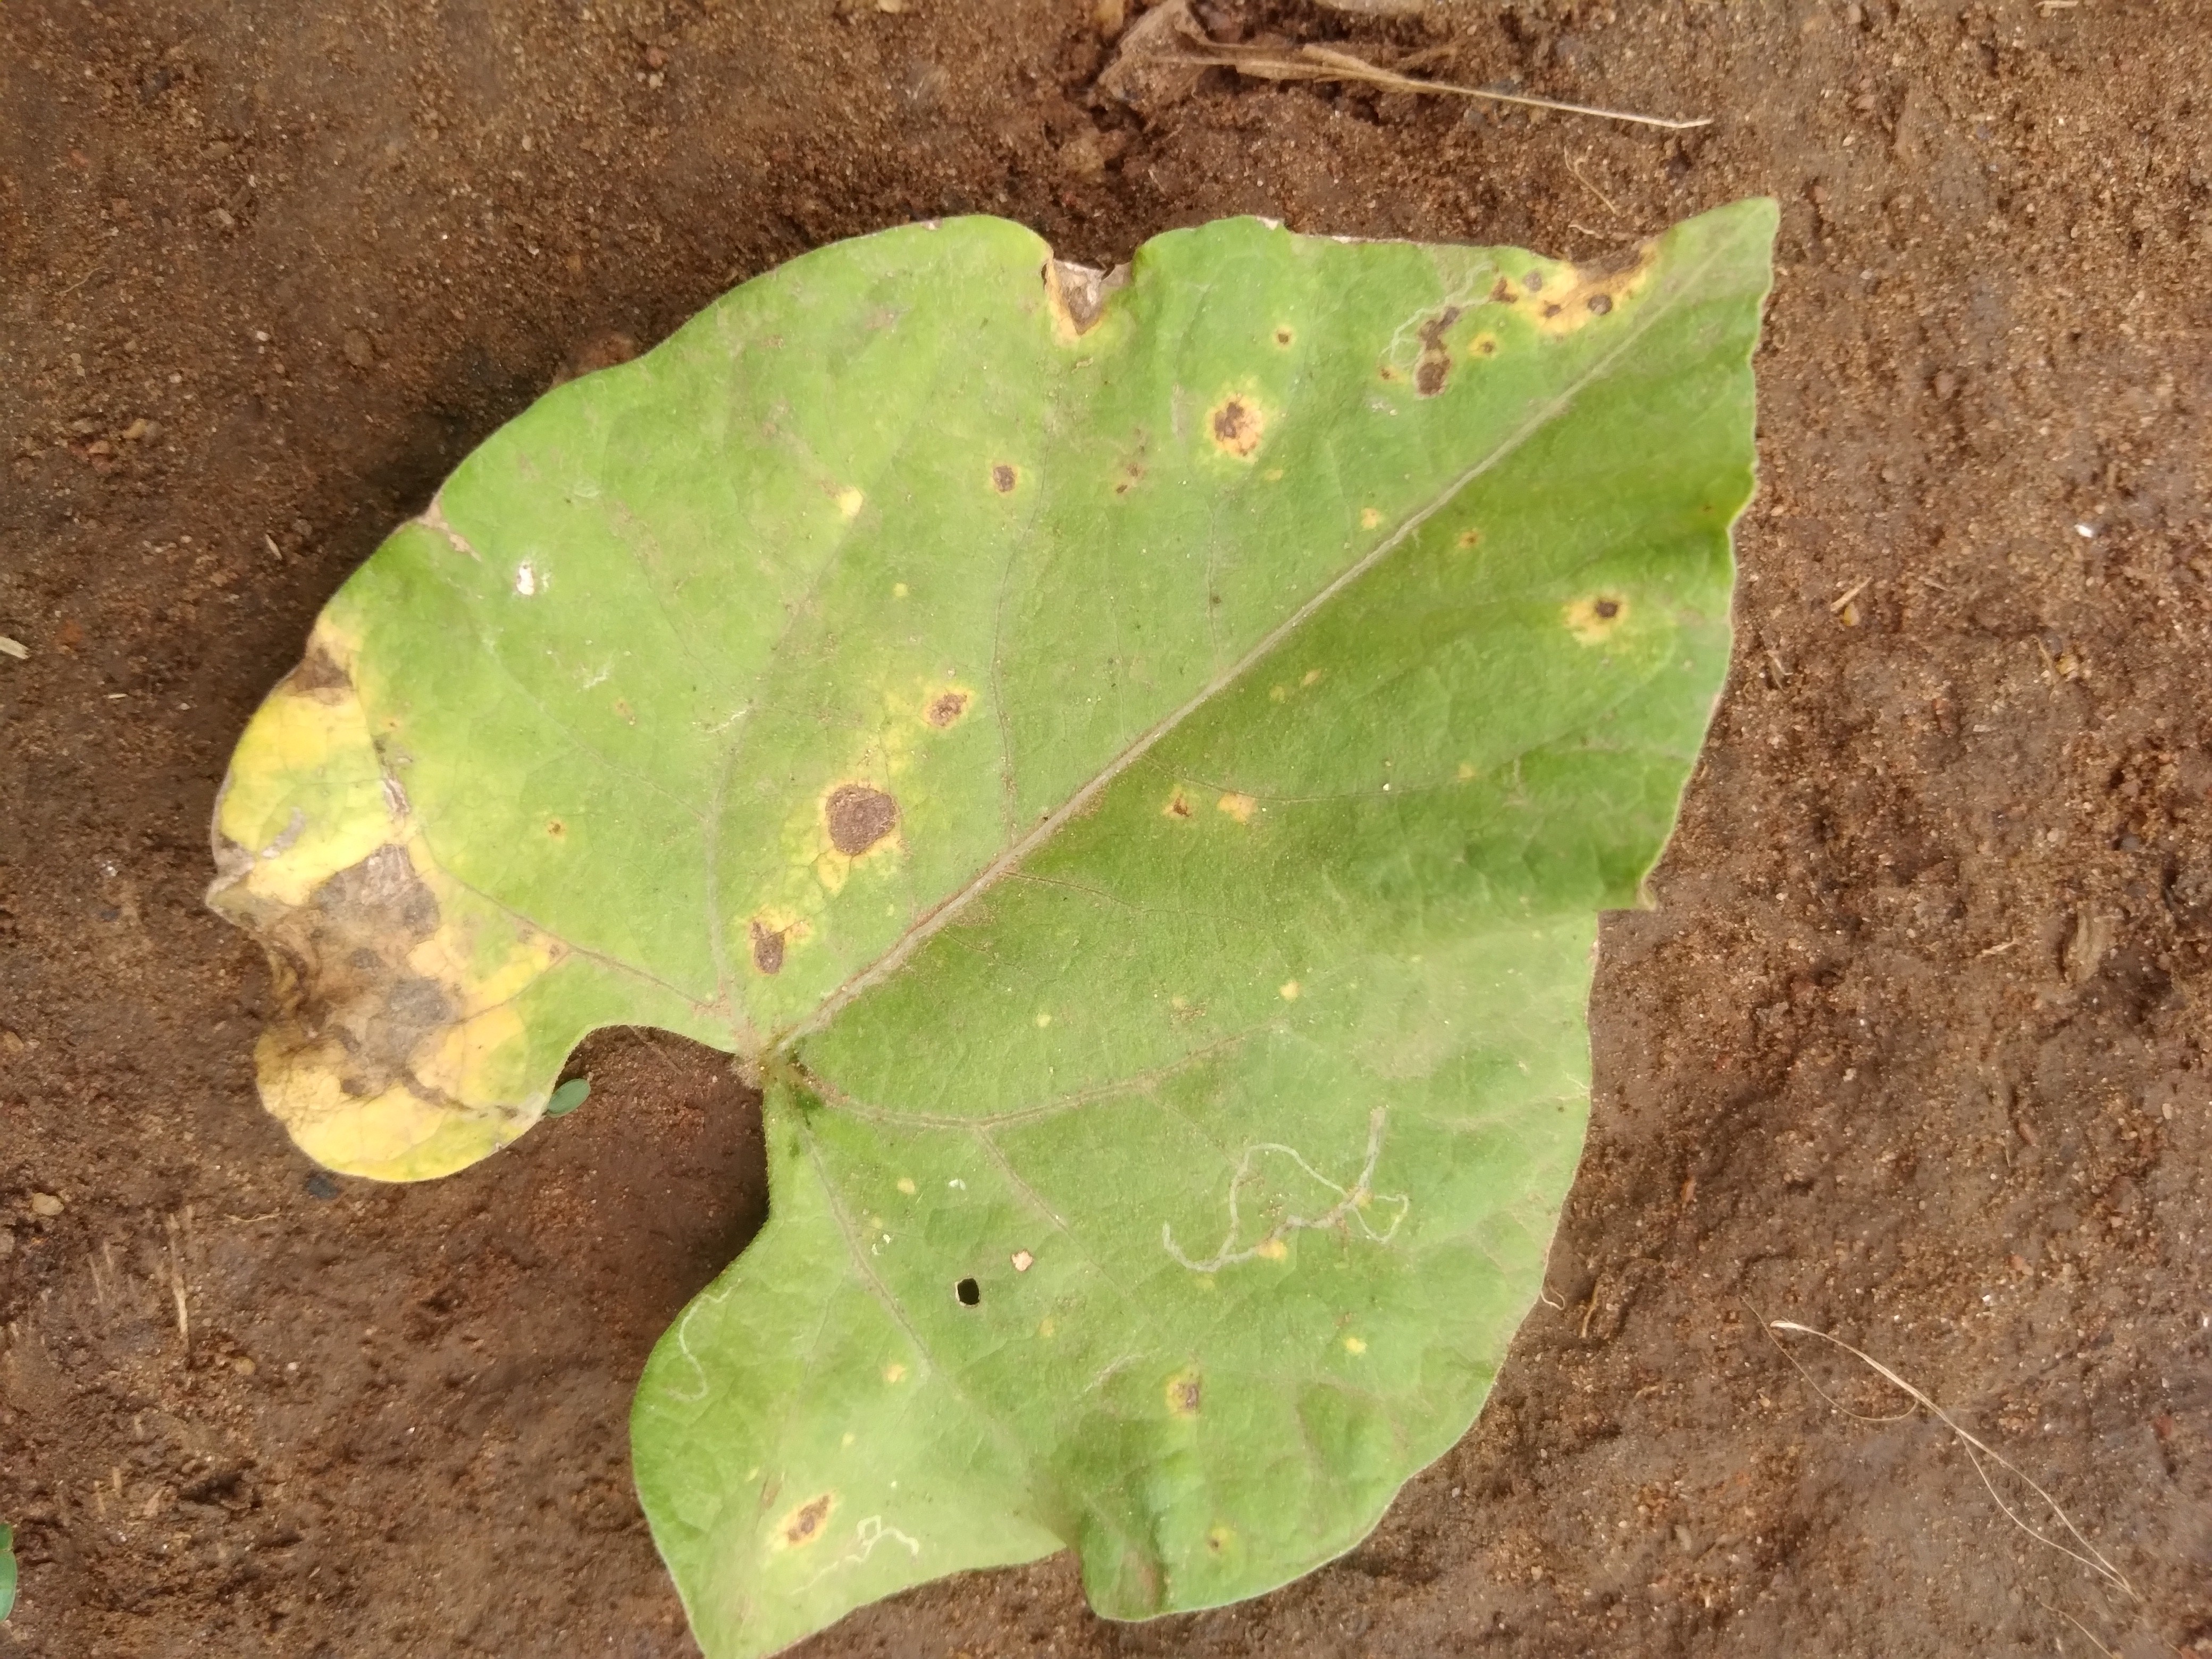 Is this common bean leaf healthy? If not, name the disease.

rust
